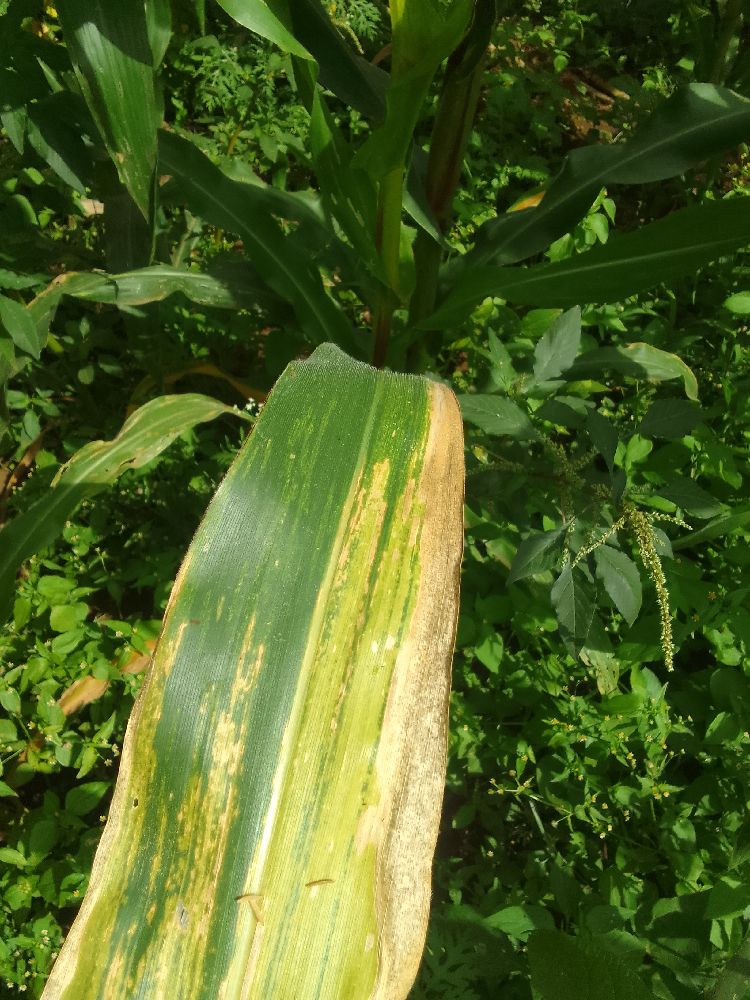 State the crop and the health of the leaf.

maize, maize lethal necrosis
